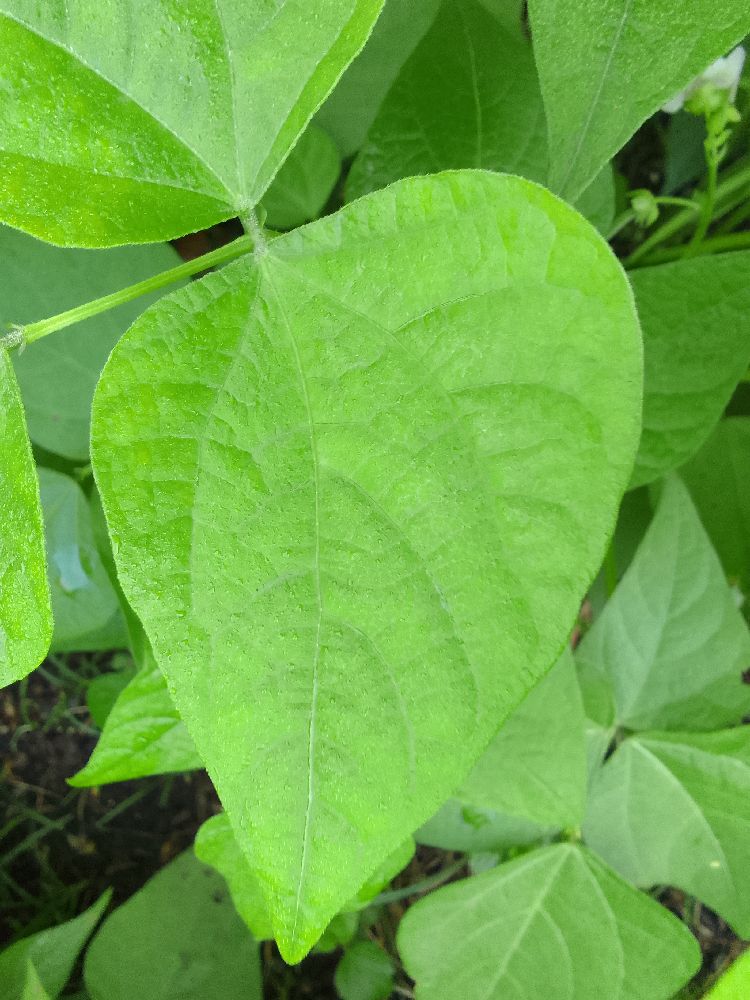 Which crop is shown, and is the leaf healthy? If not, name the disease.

common bean, healthy
